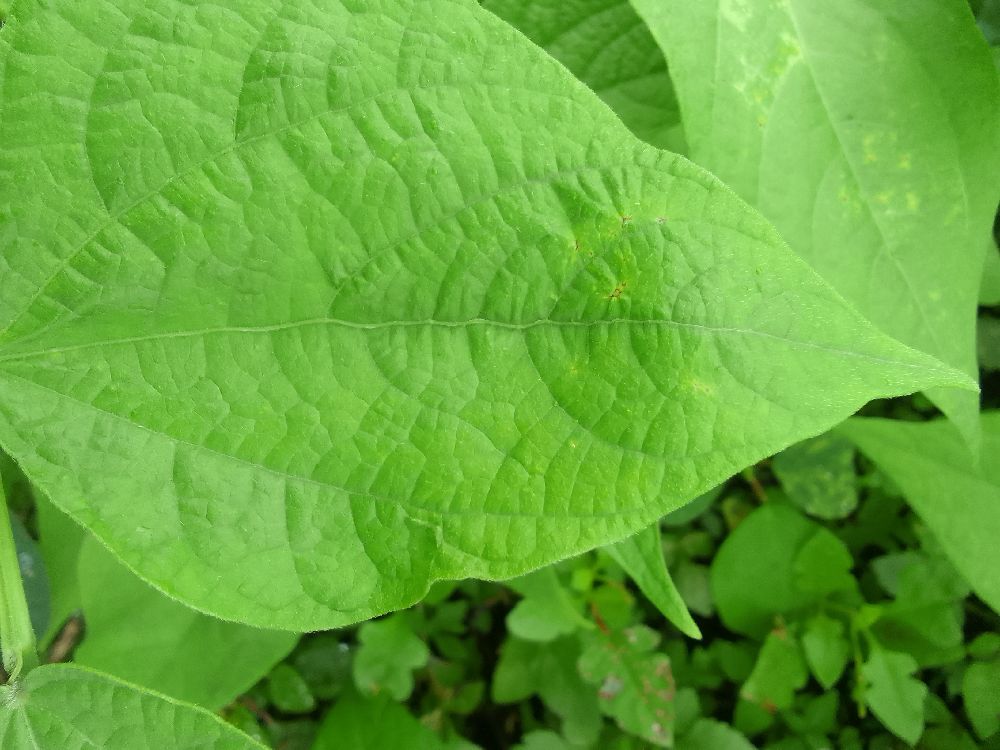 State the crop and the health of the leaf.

common bean, healthy
